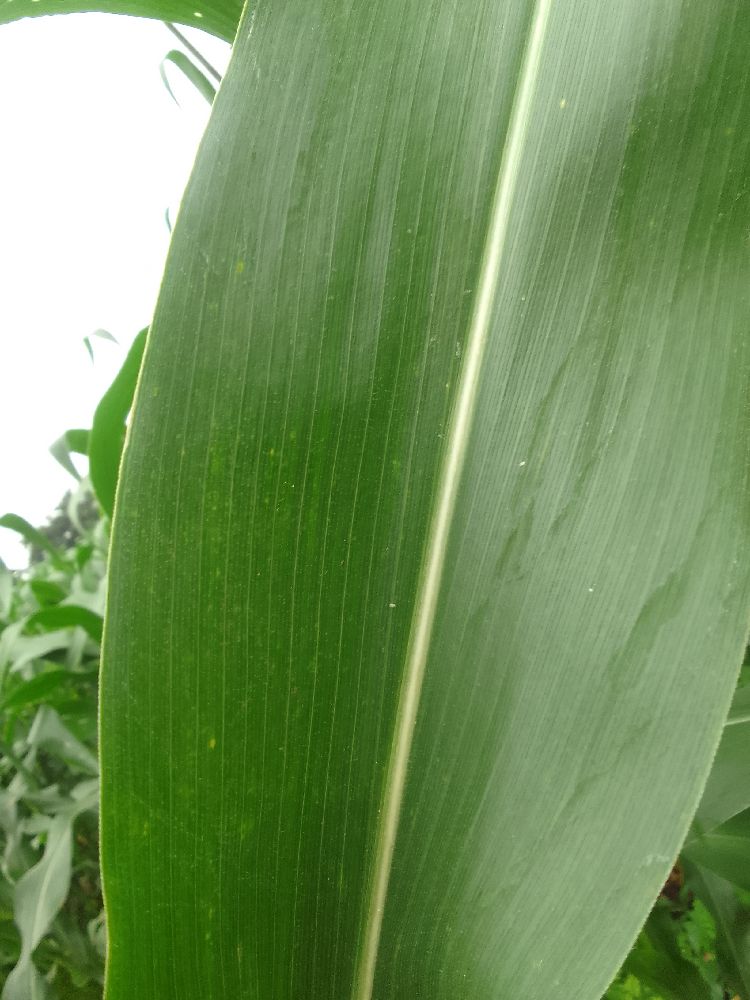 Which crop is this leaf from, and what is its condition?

maize, healthy
